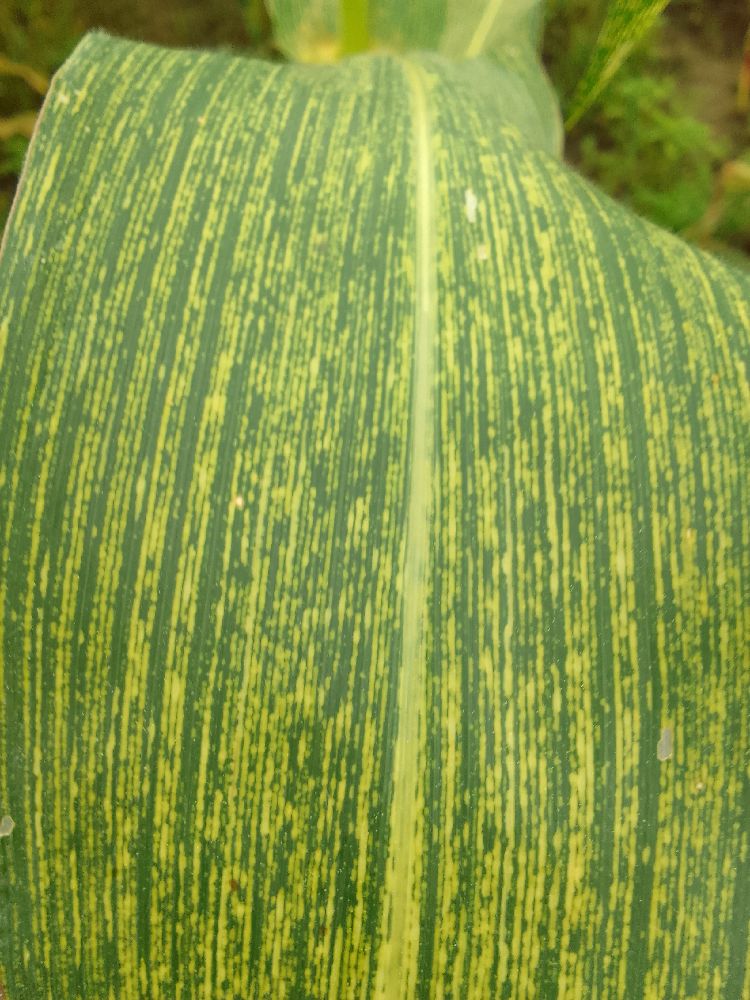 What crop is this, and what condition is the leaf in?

maize, maize streak virus
